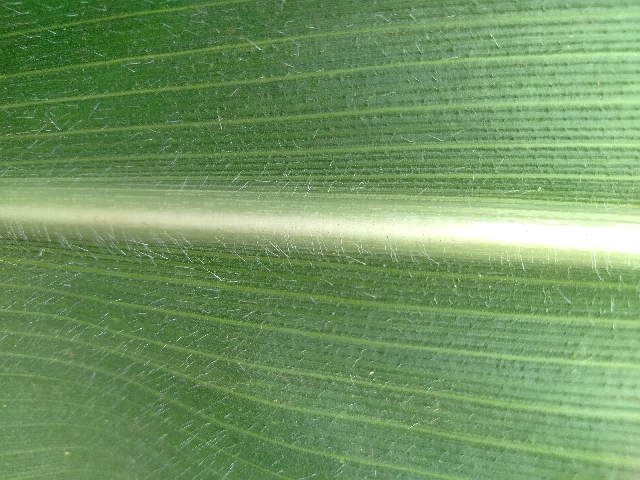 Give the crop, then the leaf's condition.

maize, healthy
